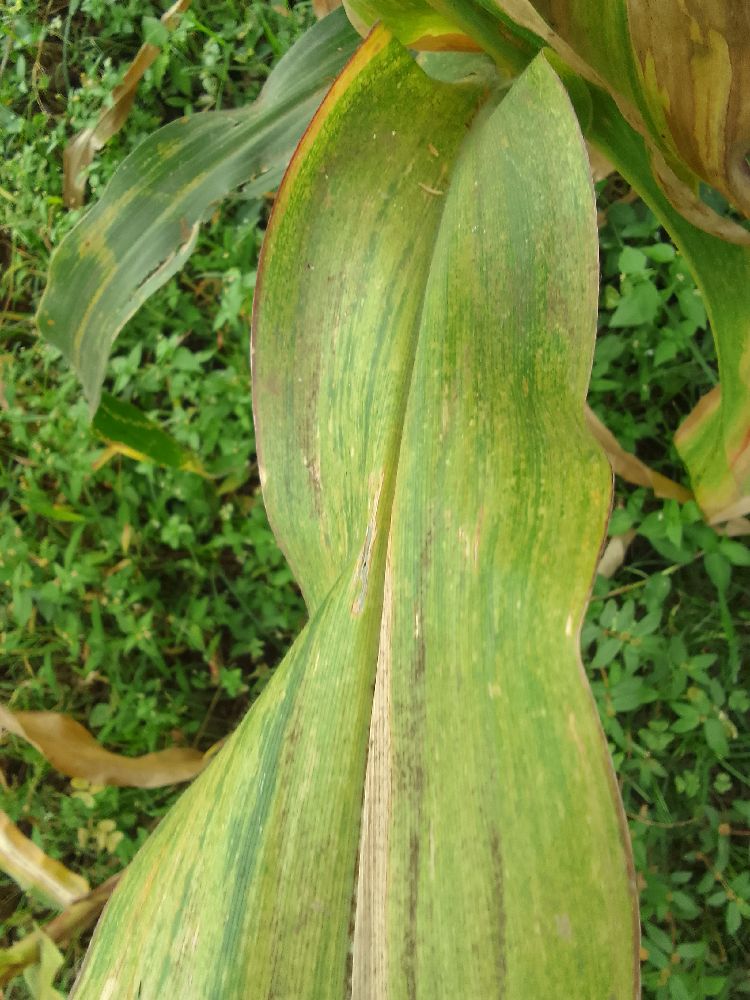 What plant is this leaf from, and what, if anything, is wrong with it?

maize, maize lethal necrosis
